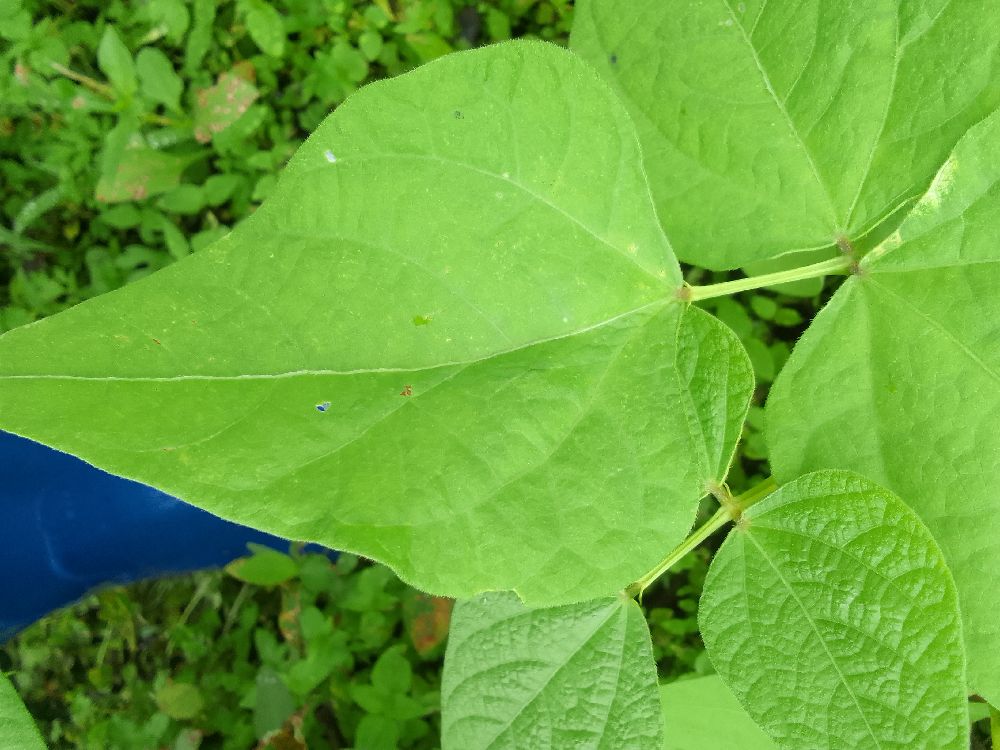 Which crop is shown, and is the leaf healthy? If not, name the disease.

common bean, healthy
